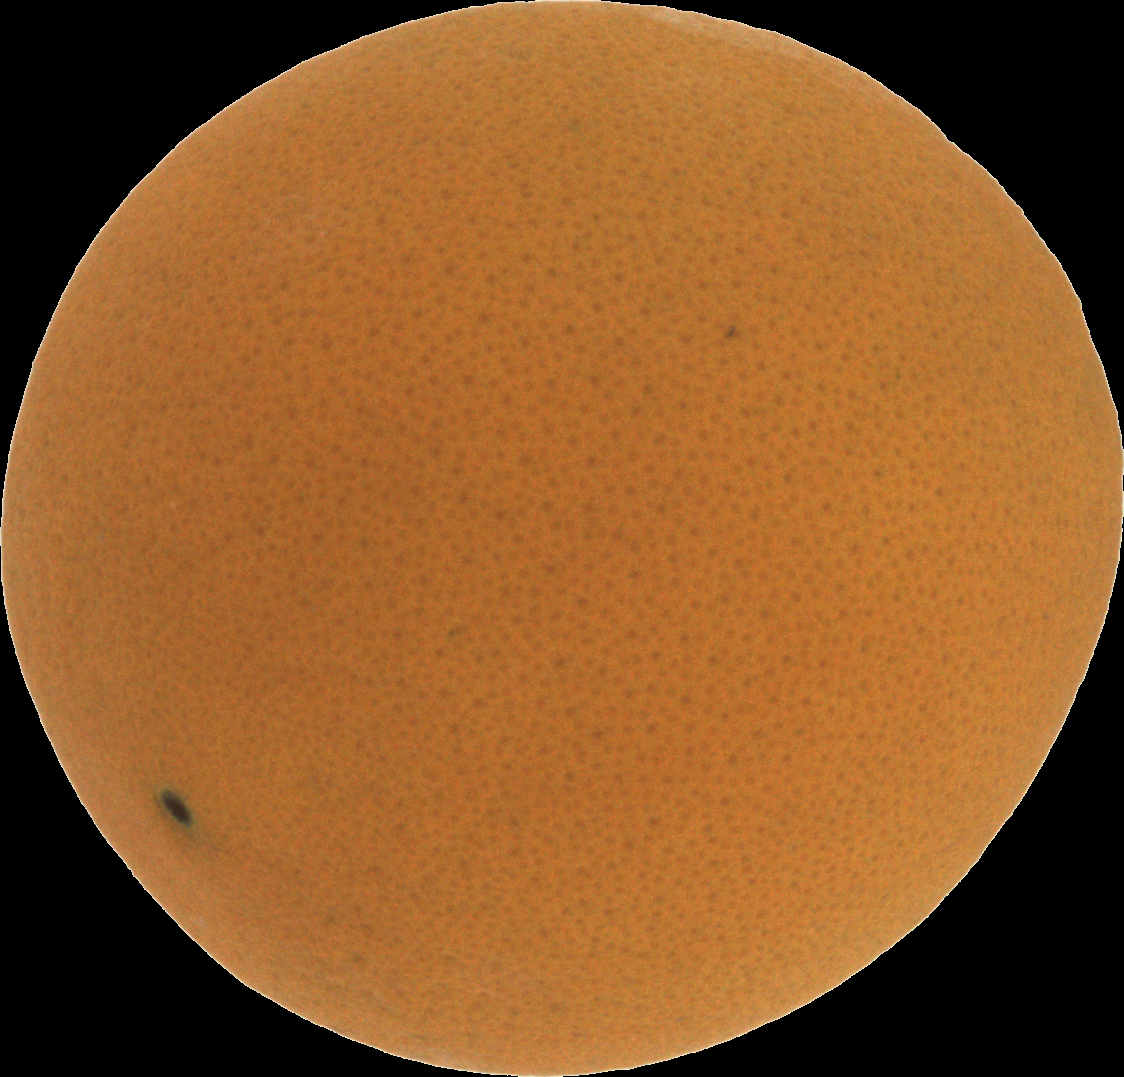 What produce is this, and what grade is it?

orange, good
